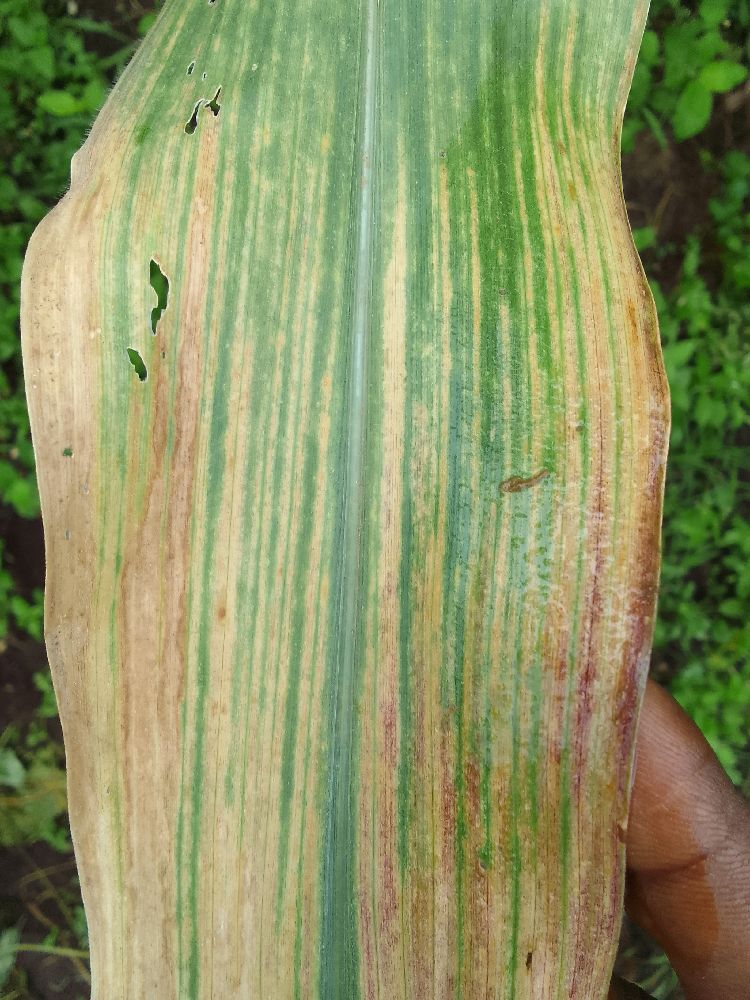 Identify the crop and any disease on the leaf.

maize, maize lethal necrosis
